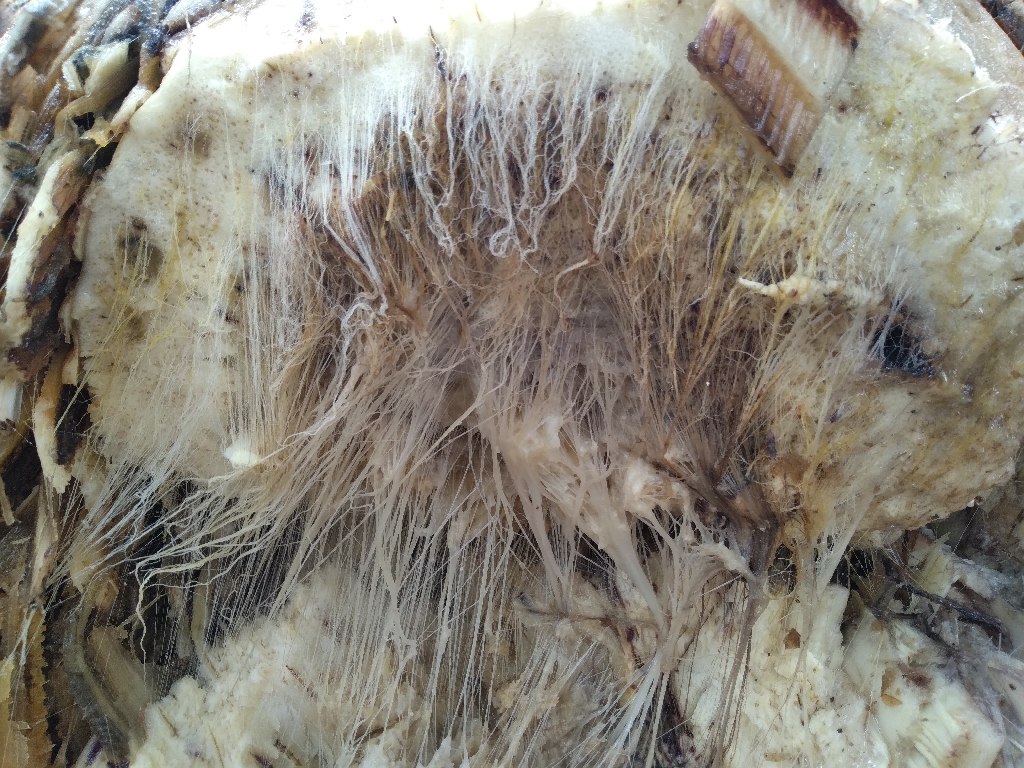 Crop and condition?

banana, fusarium wilt race 1
